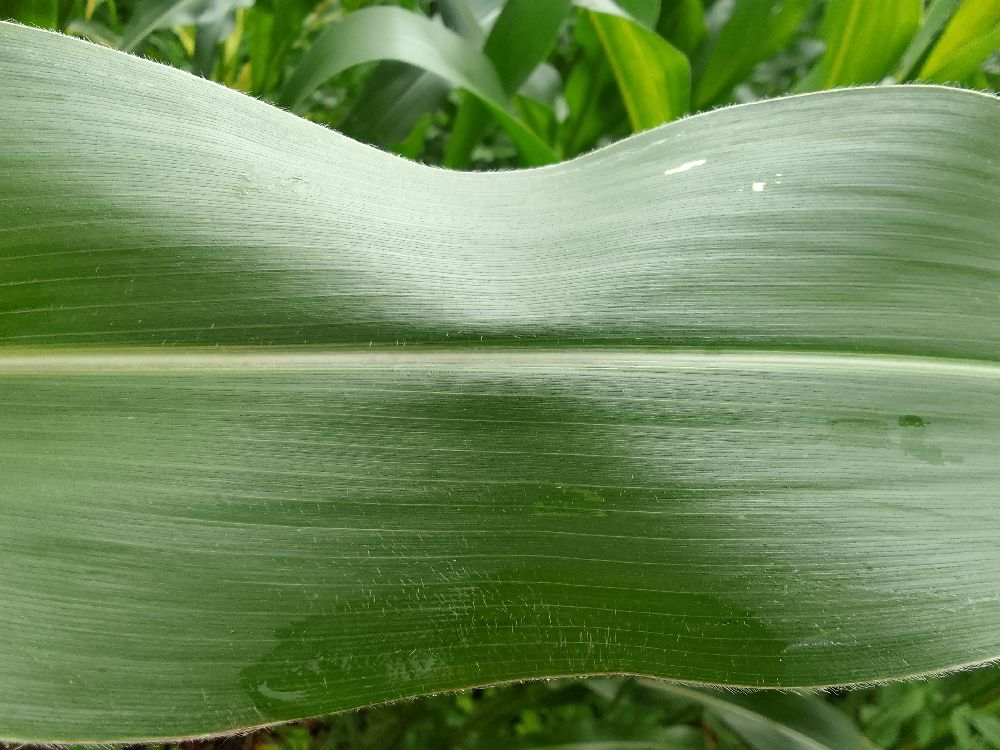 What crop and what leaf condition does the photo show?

maize, healthy
